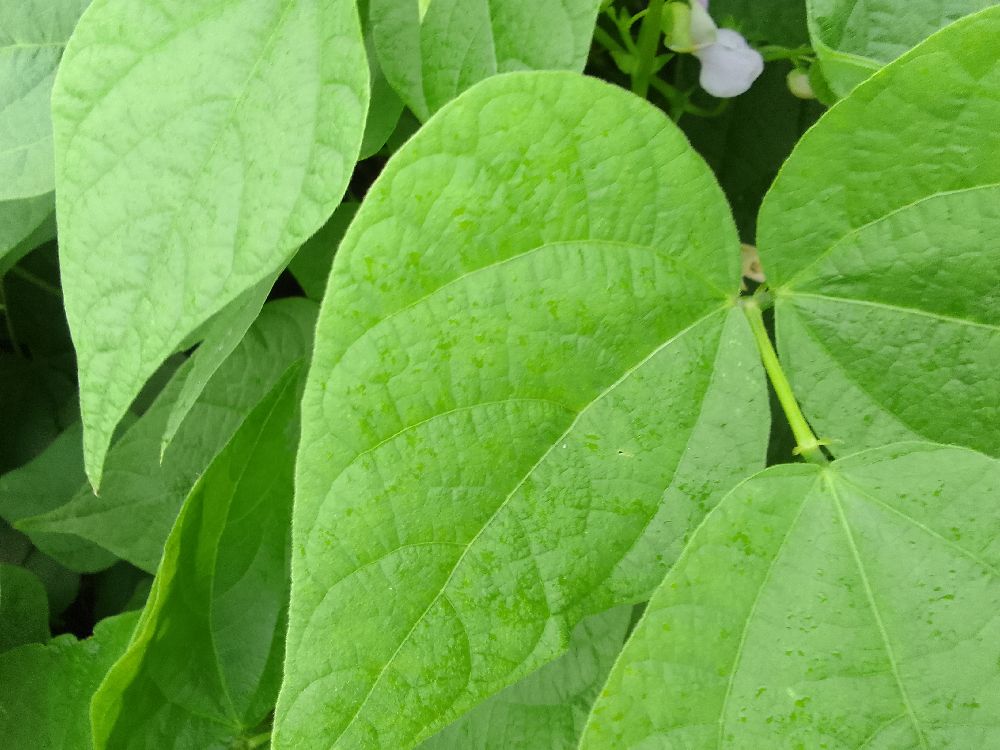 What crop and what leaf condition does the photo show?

common bean, healthy
